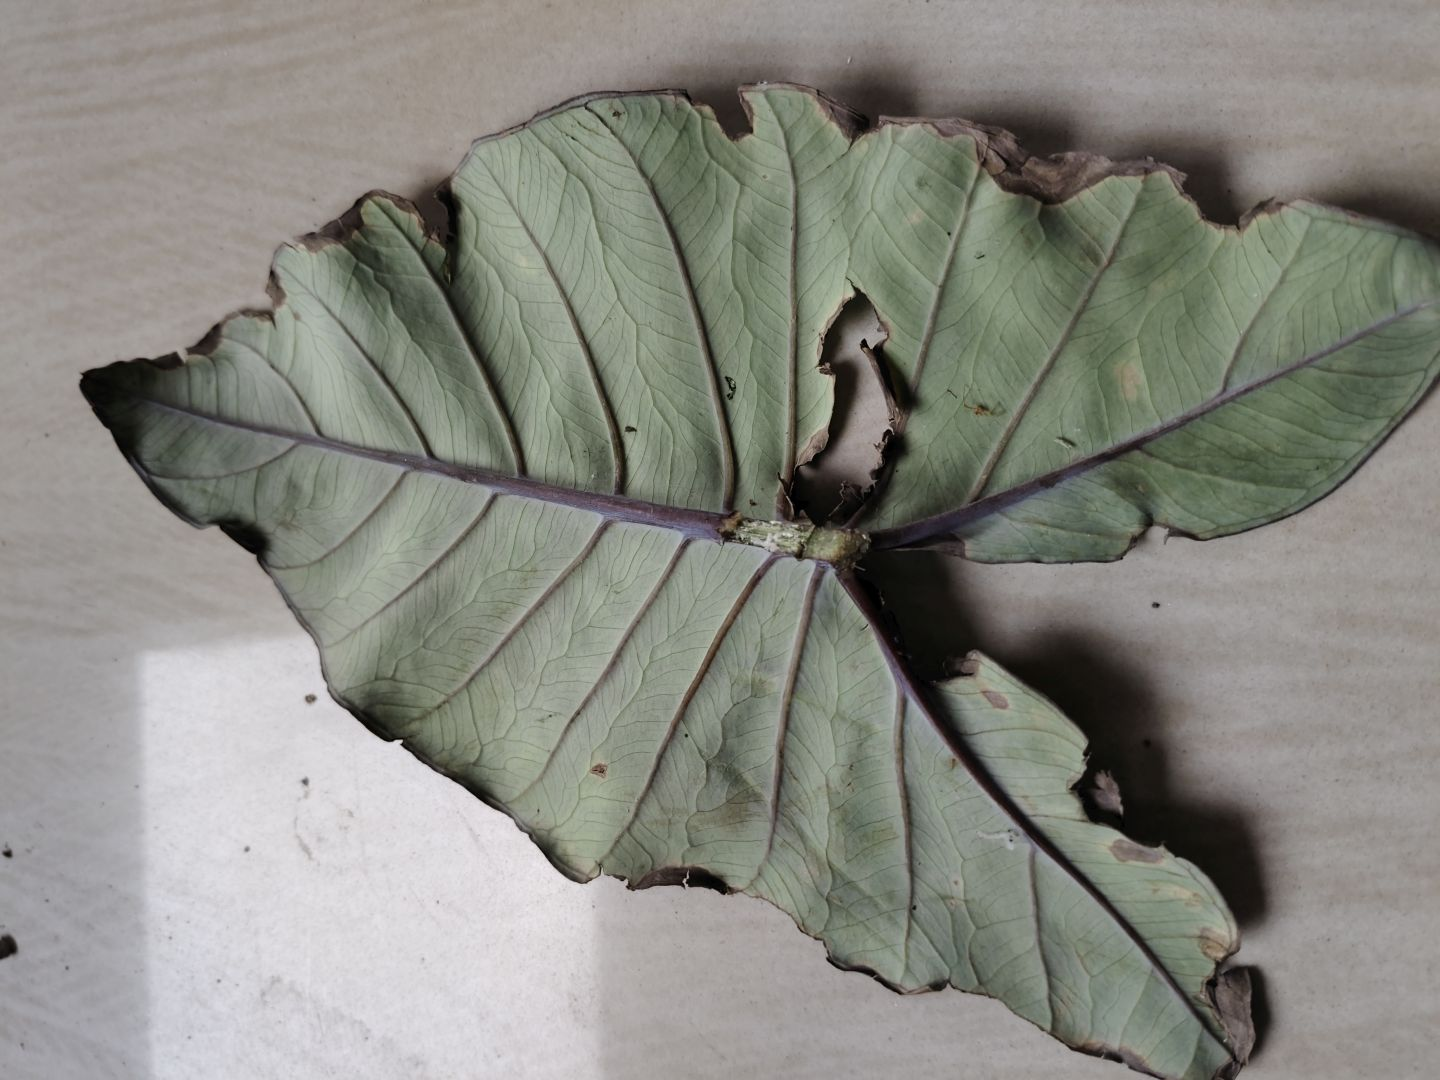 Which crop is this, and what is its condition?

taro, leaf blight
